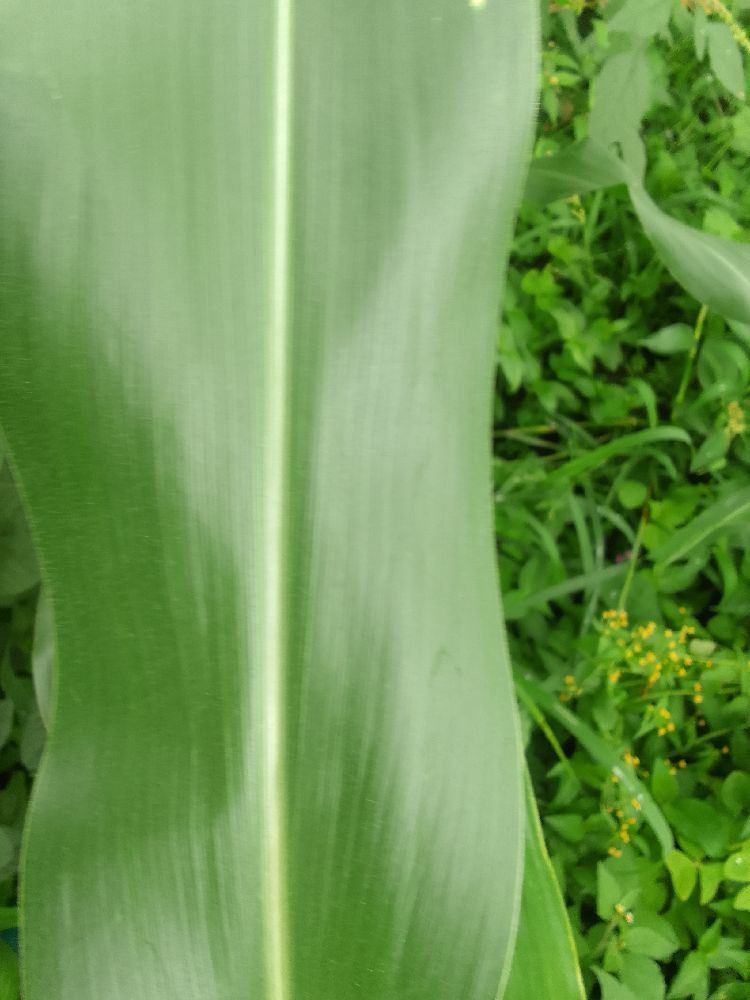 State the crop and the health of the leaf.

maize, healthy
